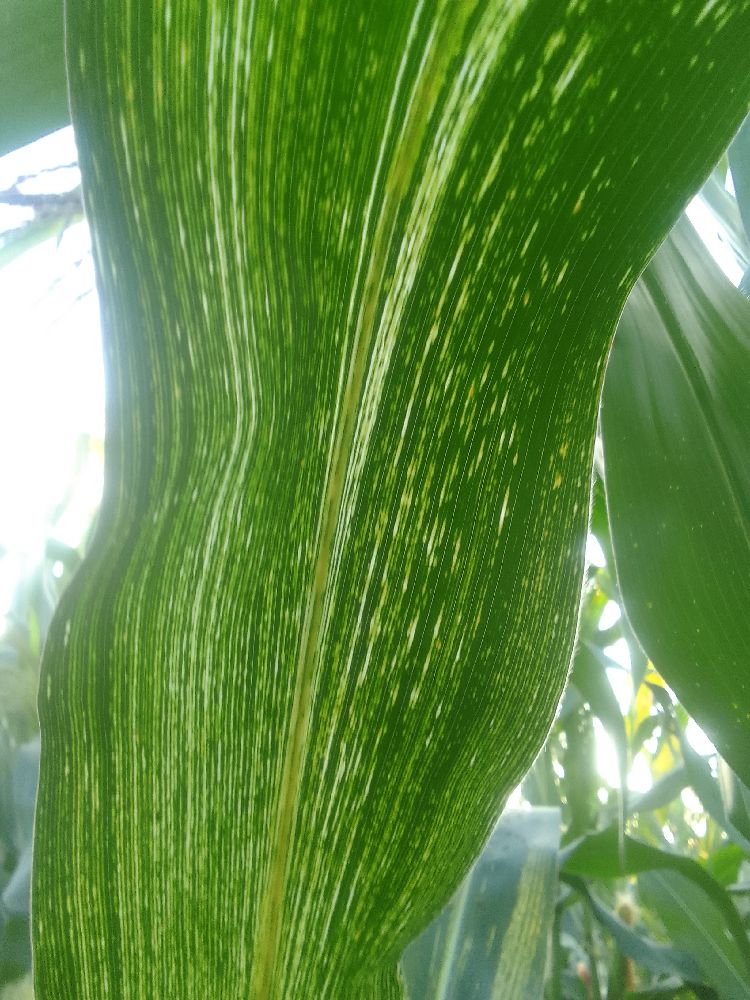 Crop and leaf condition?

maize, maize streak virus
